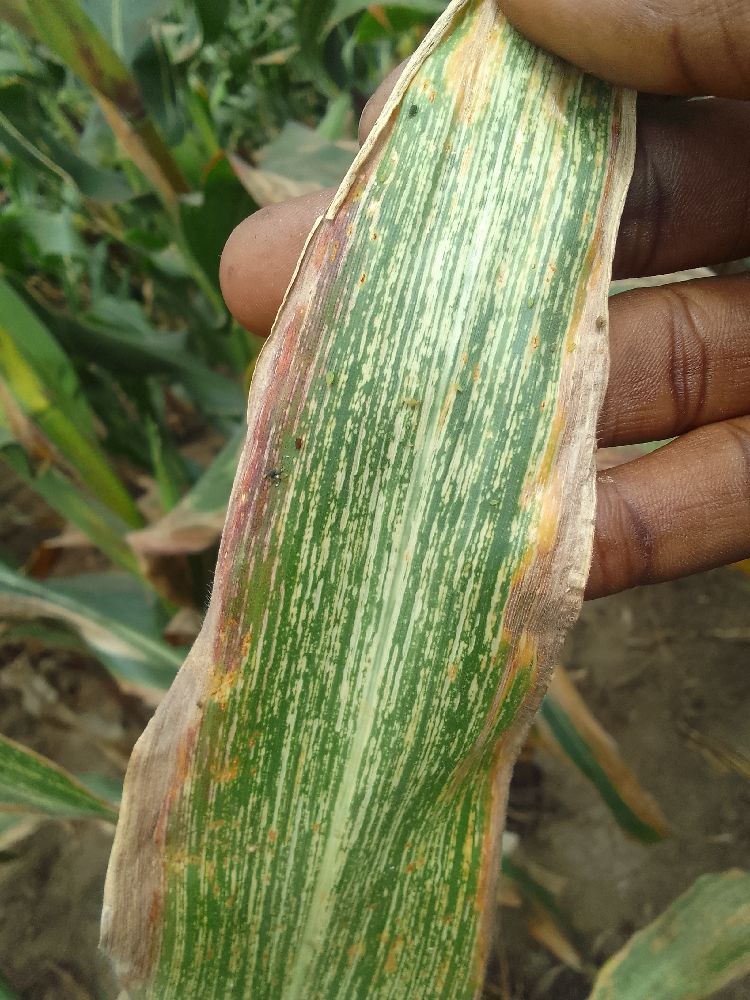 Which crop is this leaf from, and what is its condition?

maize, maize streak virus
